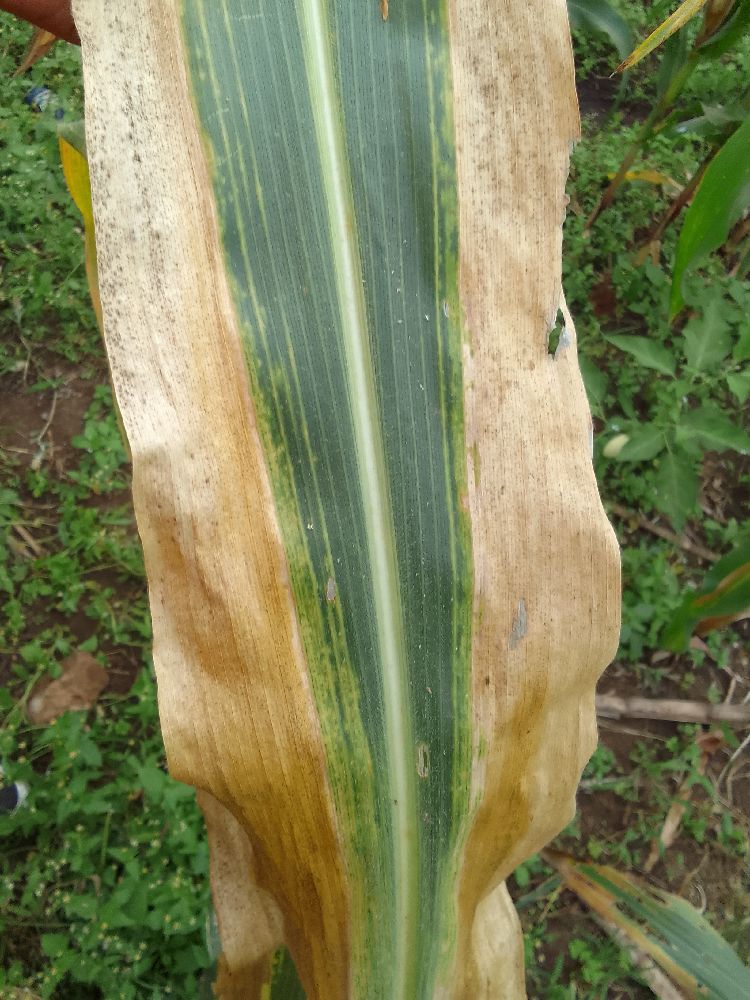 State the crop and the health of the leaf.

maize, maize lethal necrosis
